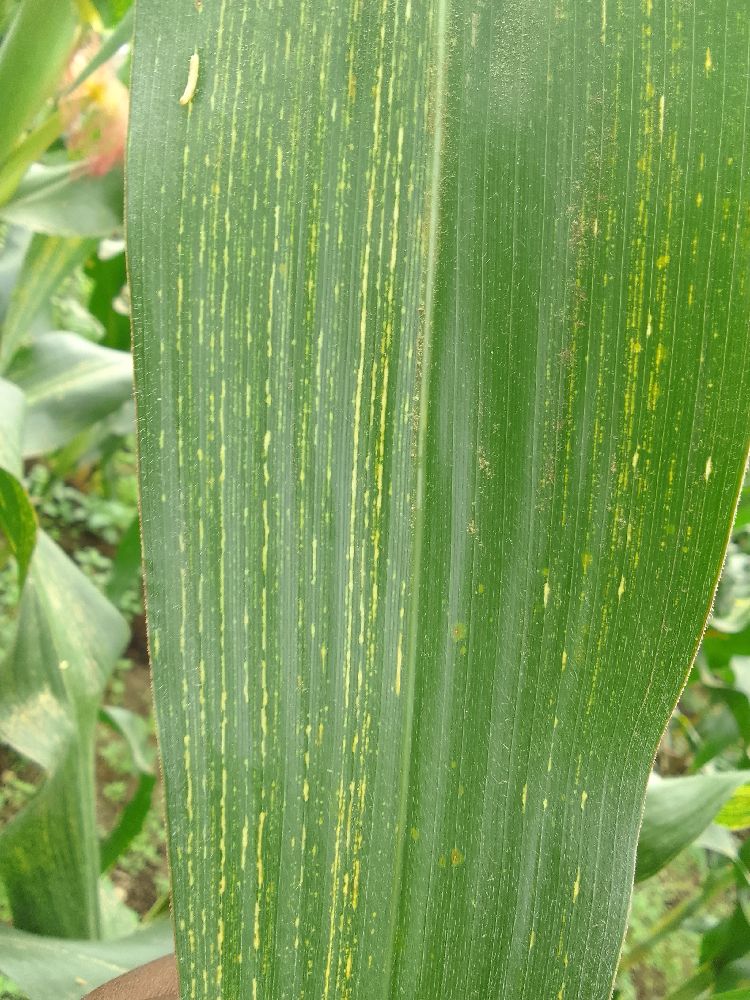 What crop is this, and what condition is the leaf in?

maize, maize streak virus
